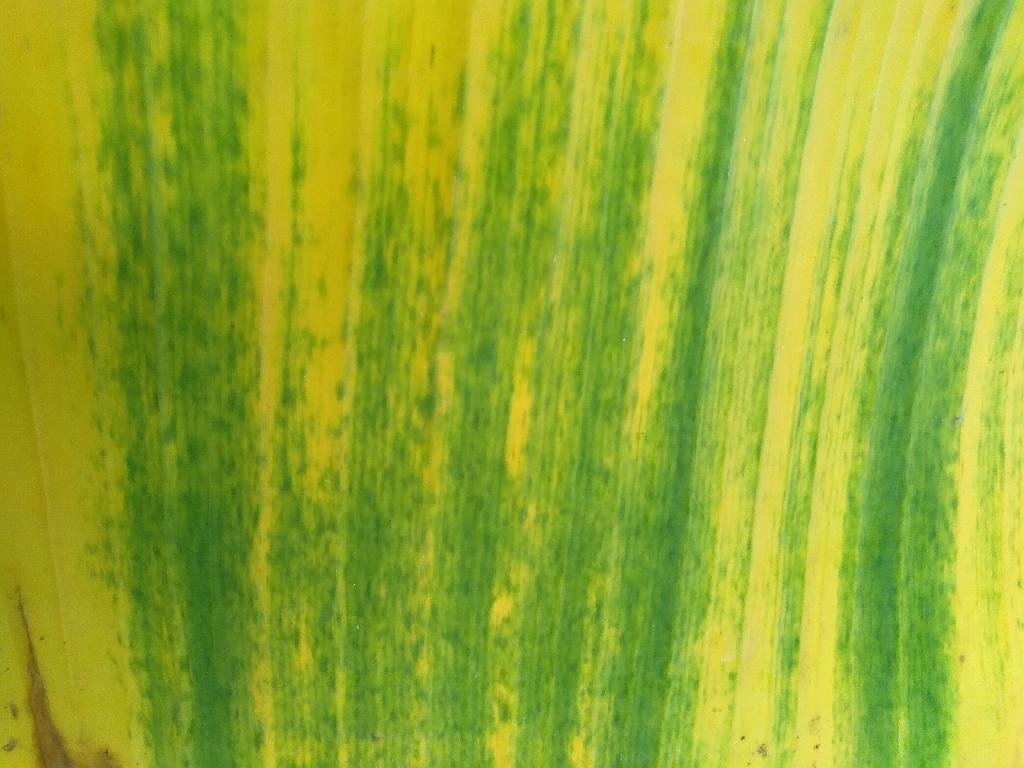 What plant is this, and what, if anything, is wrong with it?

banana, fusarium wilt race 1
